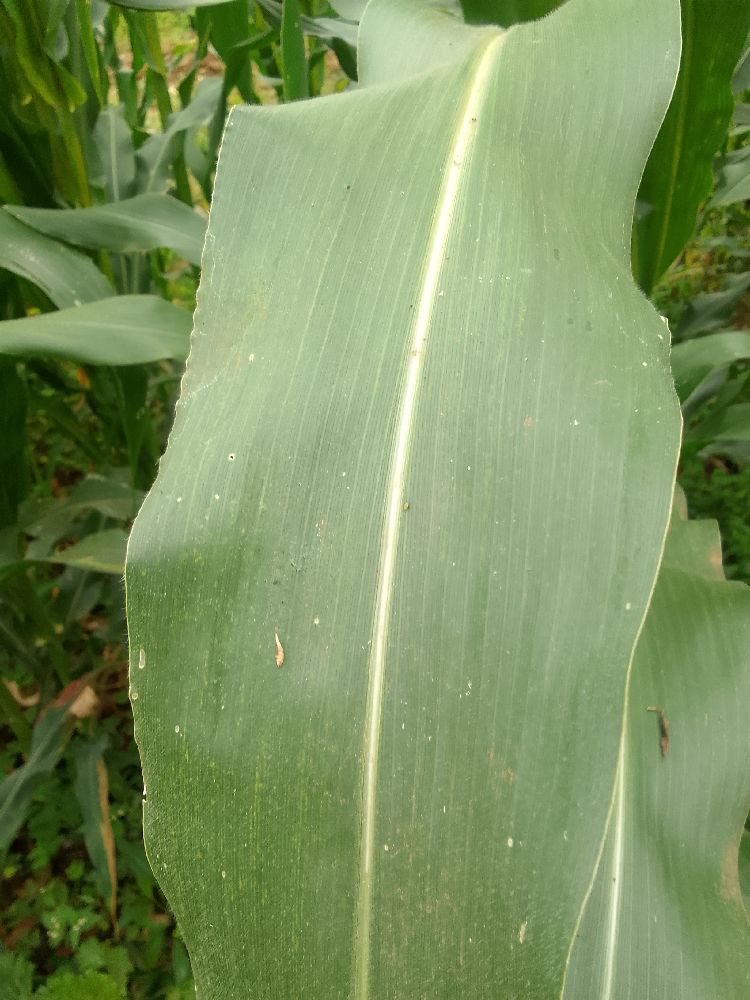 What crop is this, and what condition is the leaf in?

maize, healthy
